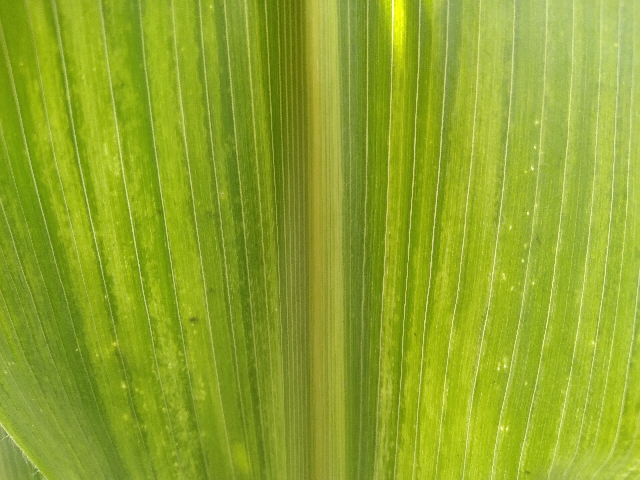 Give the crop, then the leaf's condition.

maize, maize lethal necrosis
